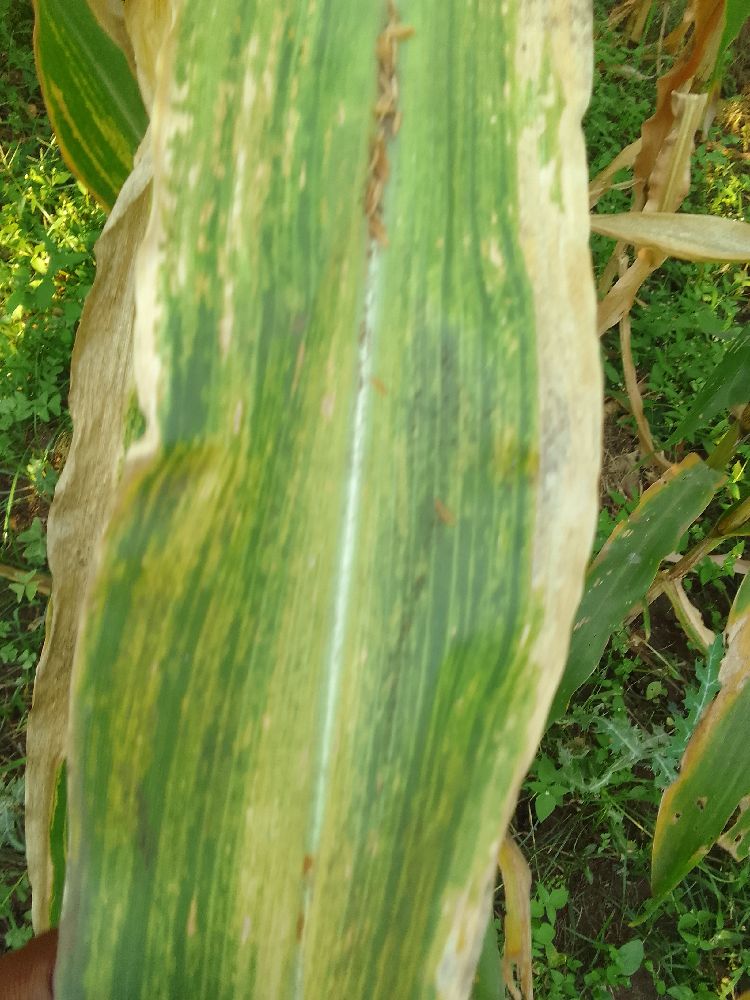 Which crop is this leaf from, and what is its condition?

maize, maize lethal necrosis
